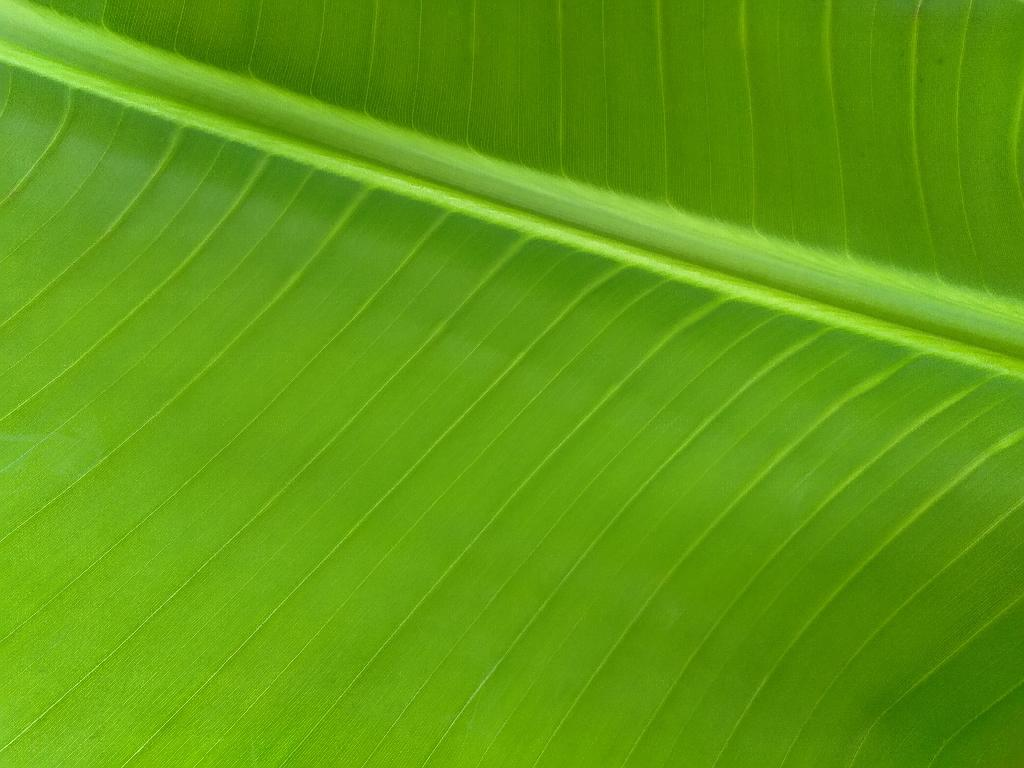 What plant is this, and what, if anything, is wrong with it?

banana, healthy
